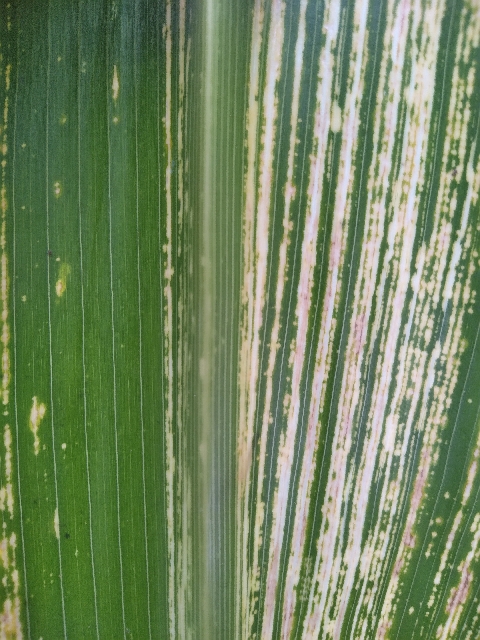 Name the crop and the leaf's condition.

maize, maize streak virus
